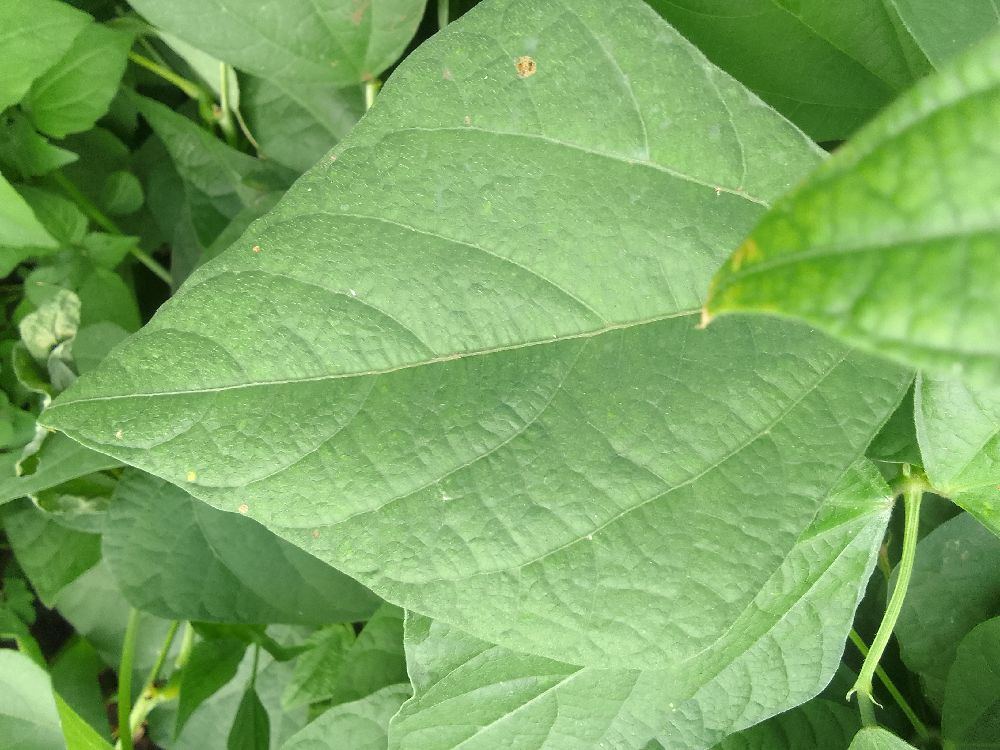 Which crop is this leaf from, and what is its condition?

common bean, healthy
